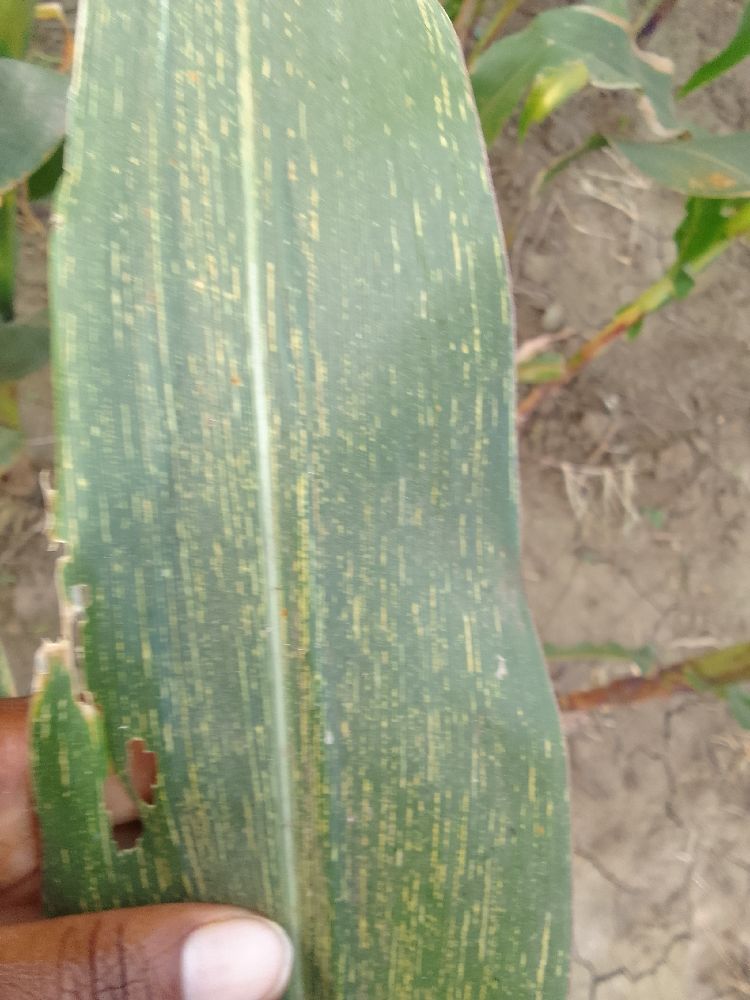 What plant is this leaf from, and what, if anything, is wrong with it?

maize, maize streak virus
